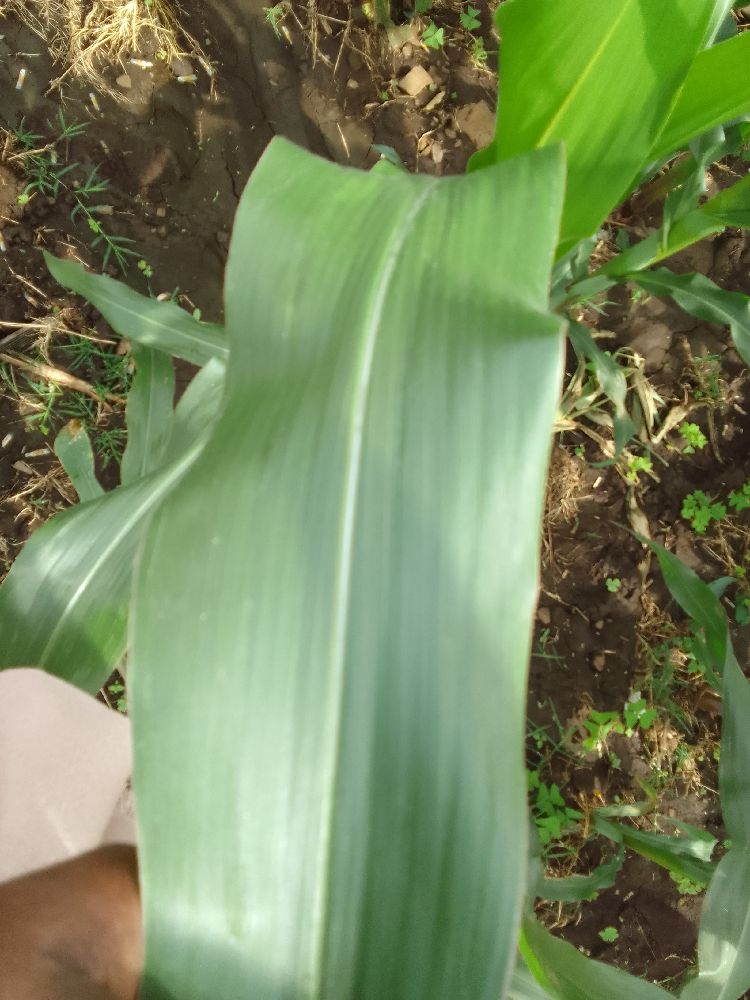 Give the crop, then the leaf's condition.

maize, healthy
